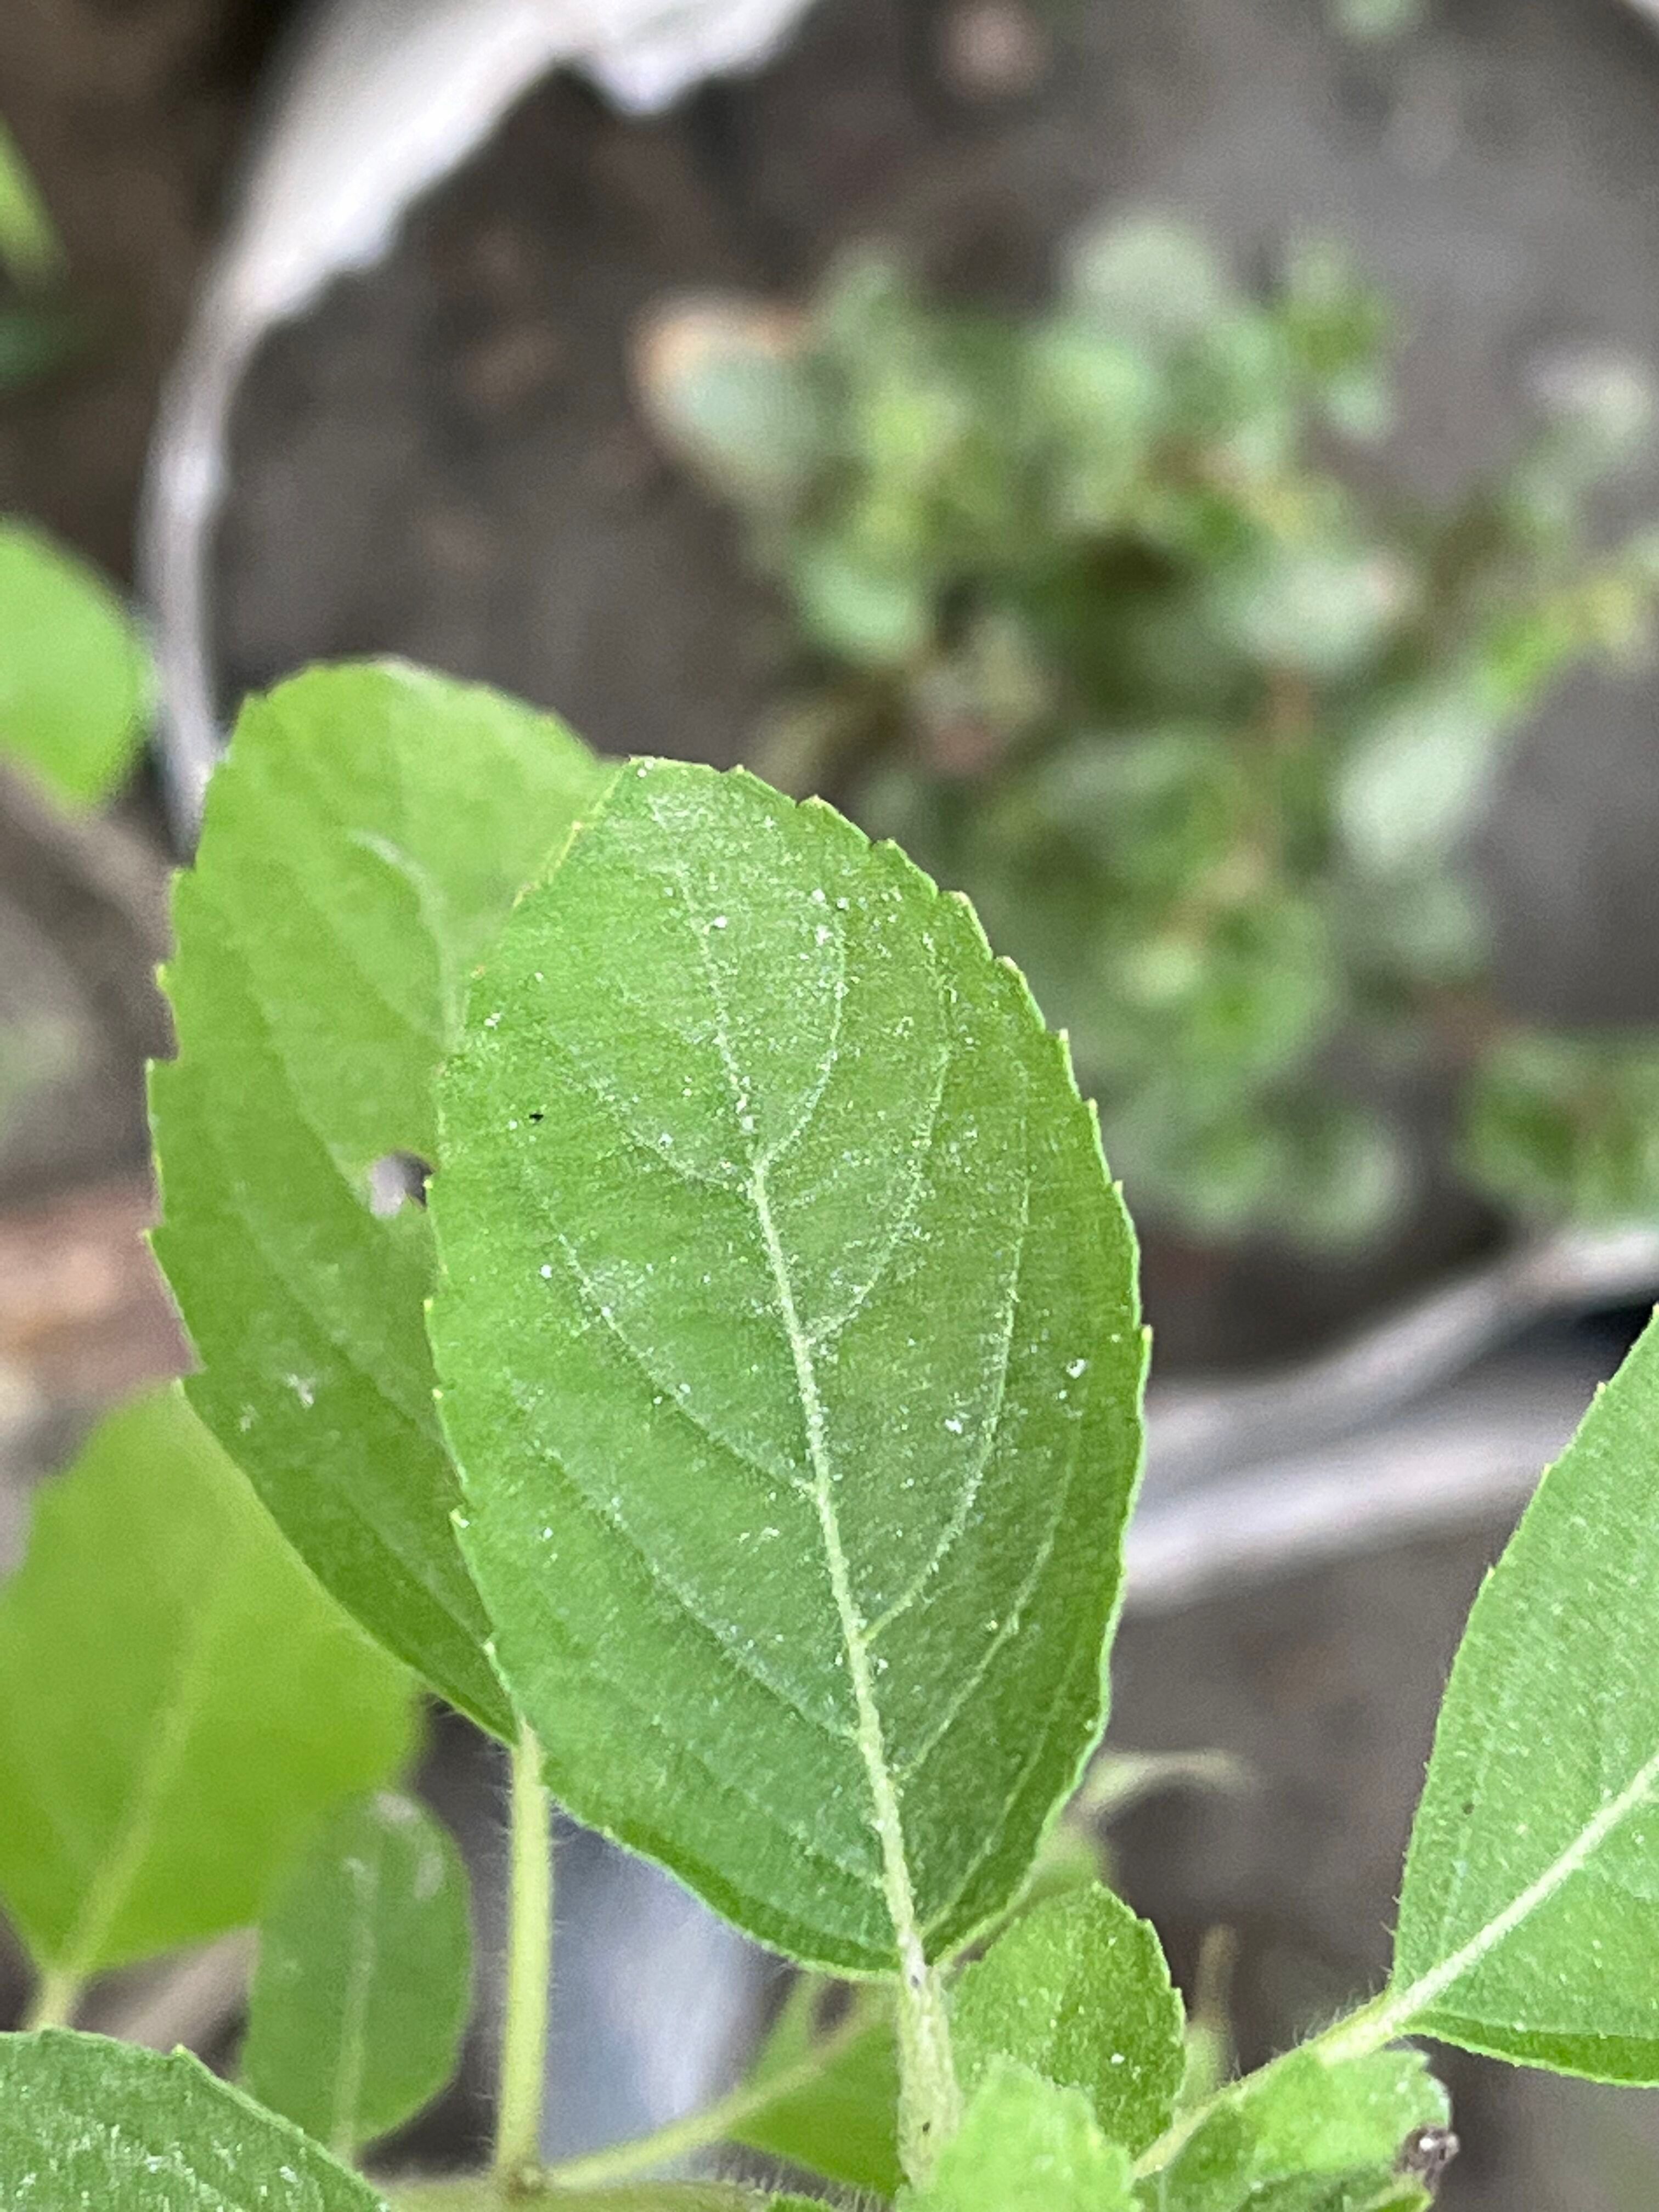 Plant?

tulshi
